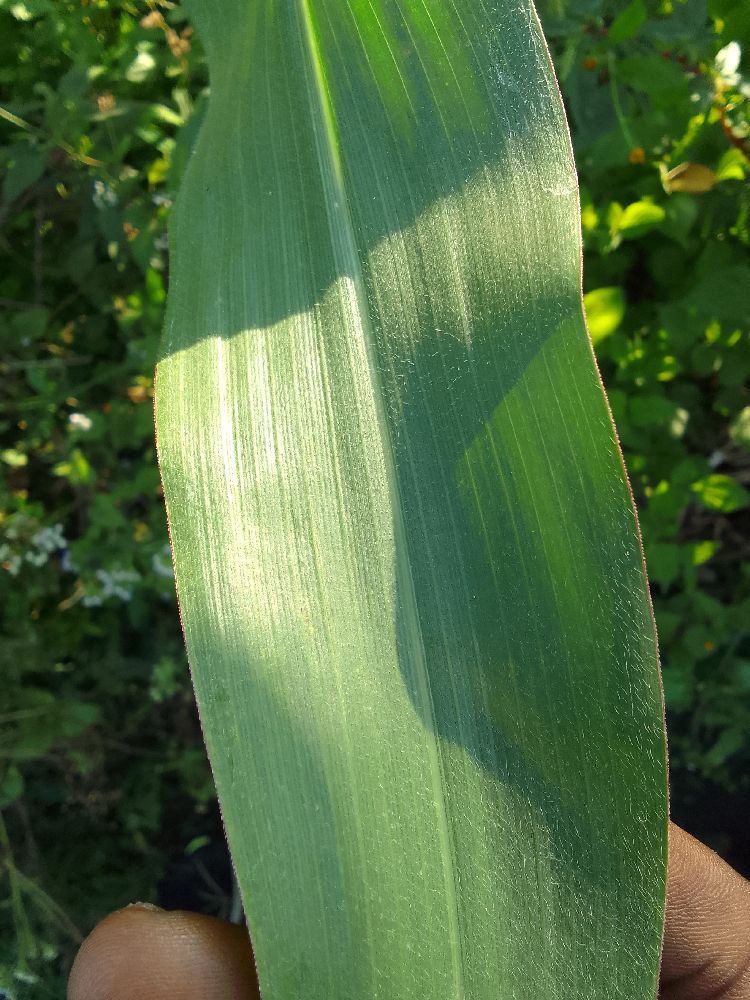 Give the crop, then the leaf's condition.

maize, healthy
